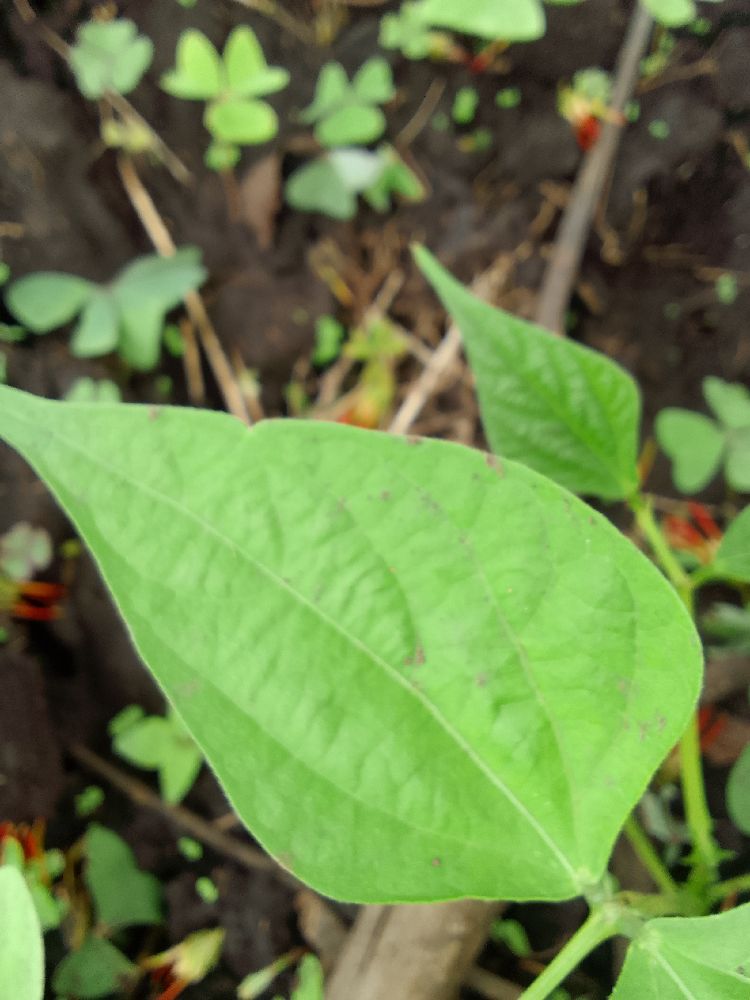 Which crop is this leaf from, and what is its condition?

common bean, healthy
